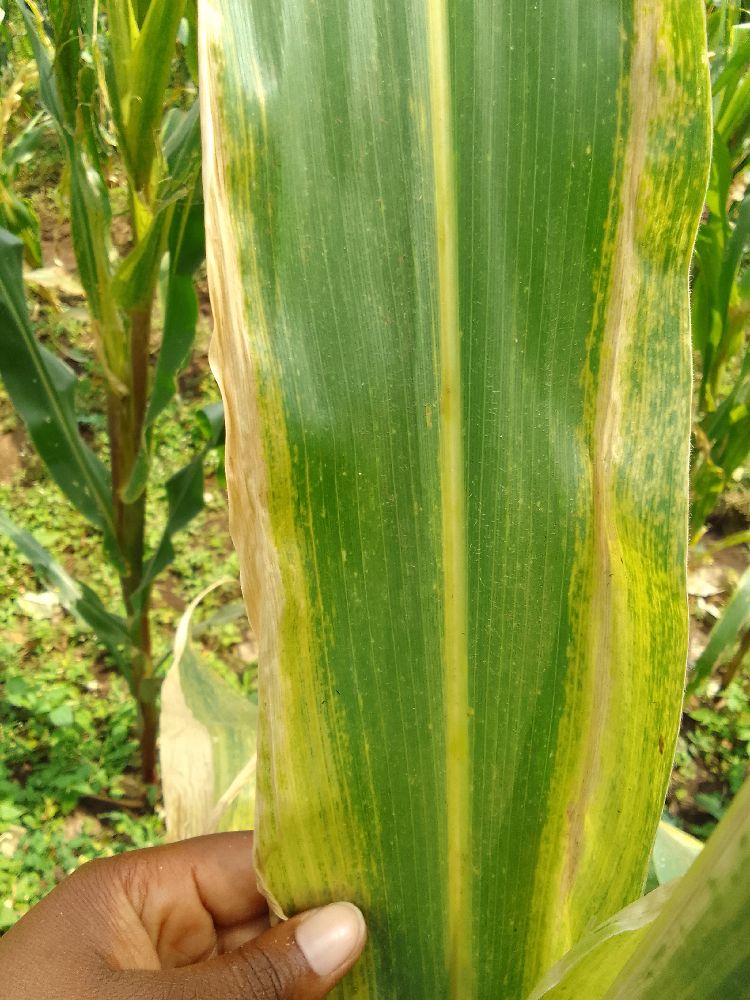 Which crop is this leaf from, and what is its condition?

maize, maize lethal necrosis
